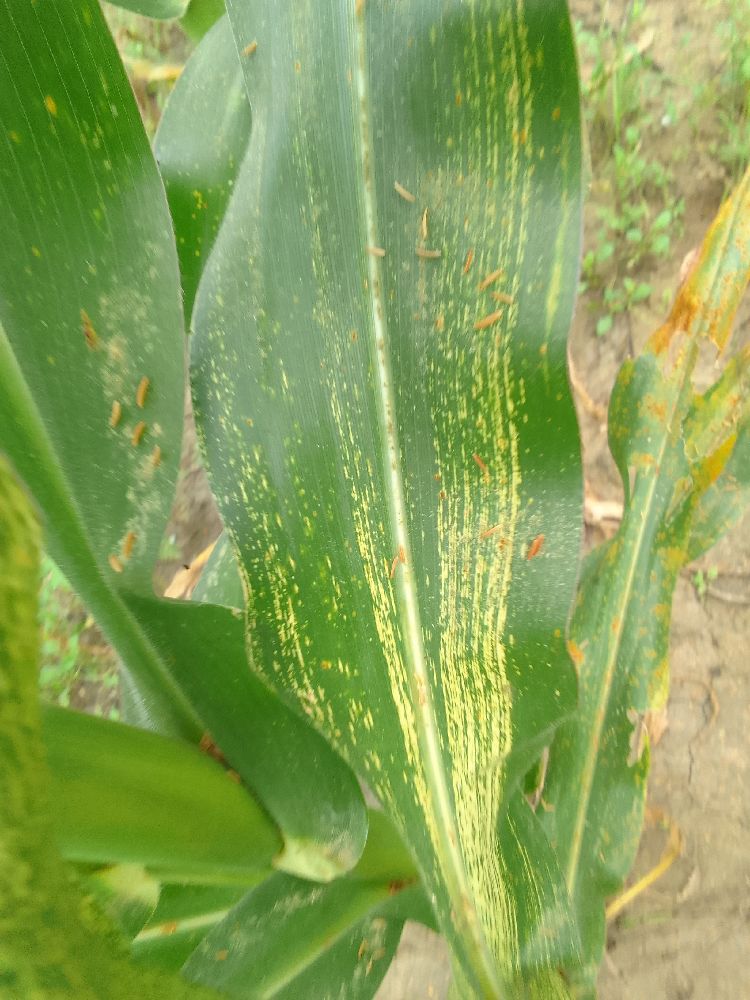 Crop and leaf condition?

maize, maize streak virus
